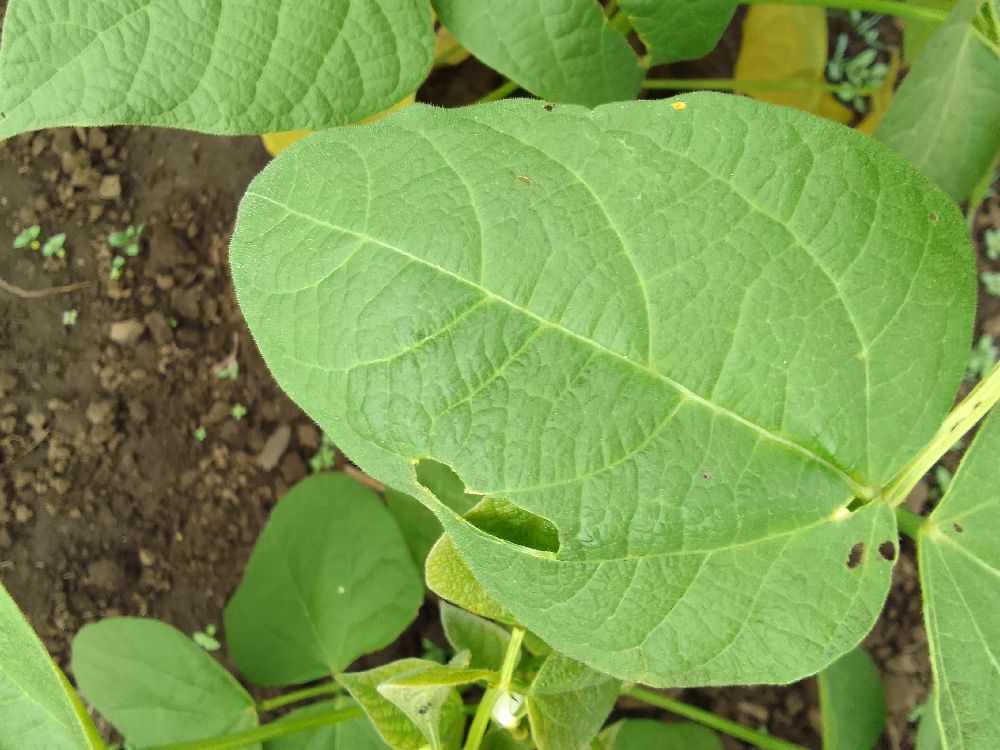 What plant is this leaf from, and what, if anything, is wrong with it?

common bean, healthy
